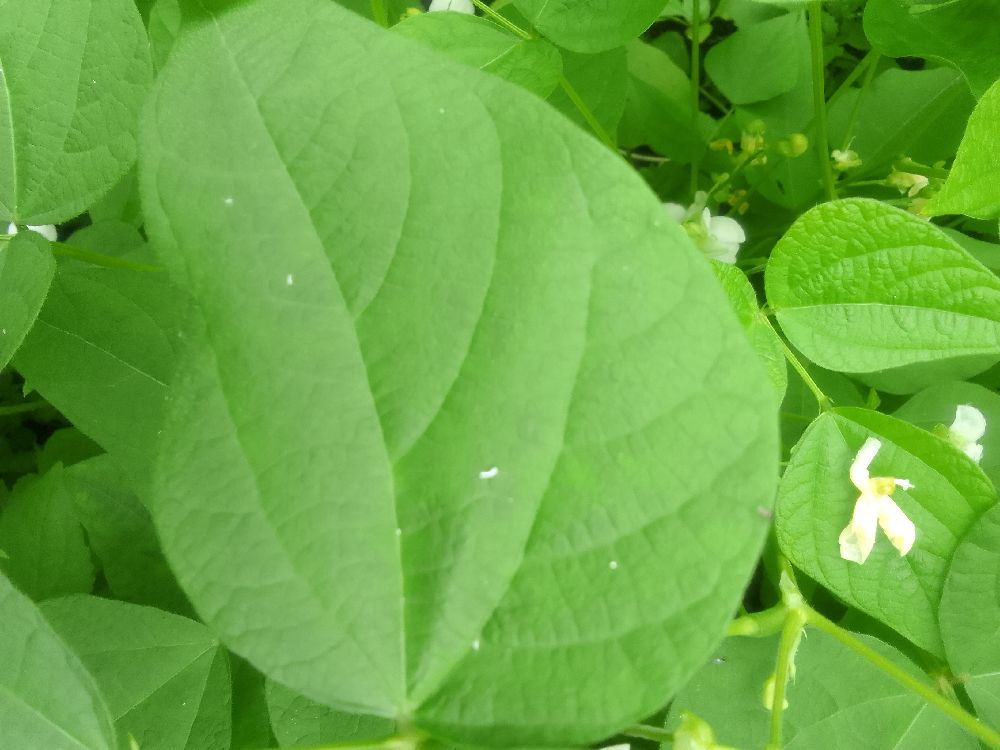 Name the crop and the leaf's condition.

common bean, healthy
